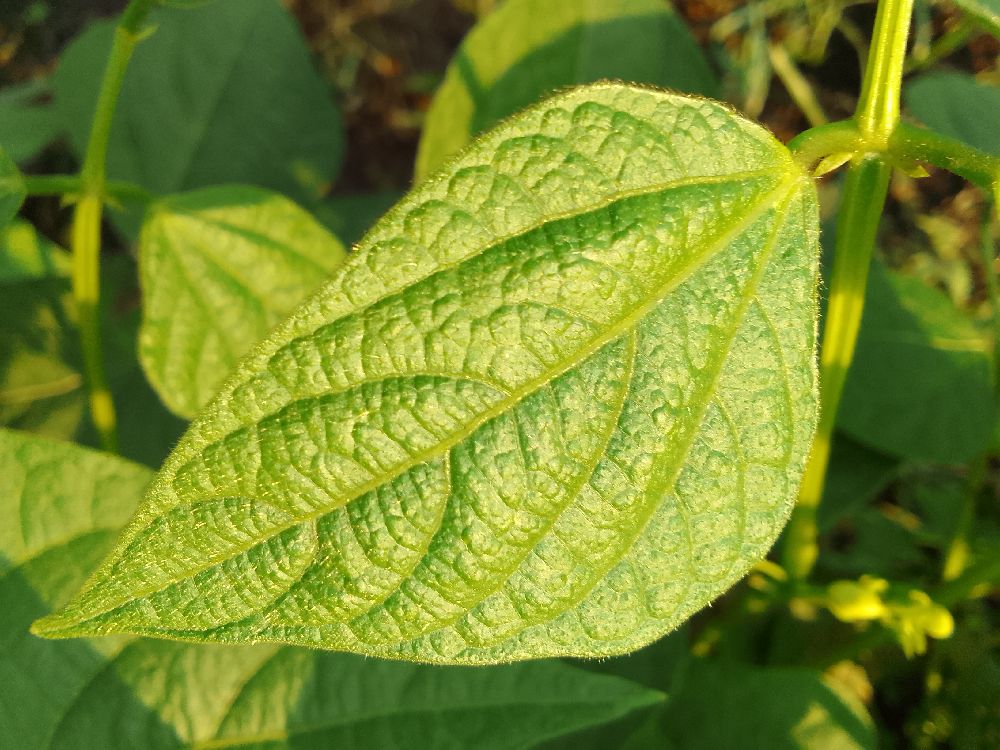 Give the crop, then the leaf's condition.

common bean, healthy
